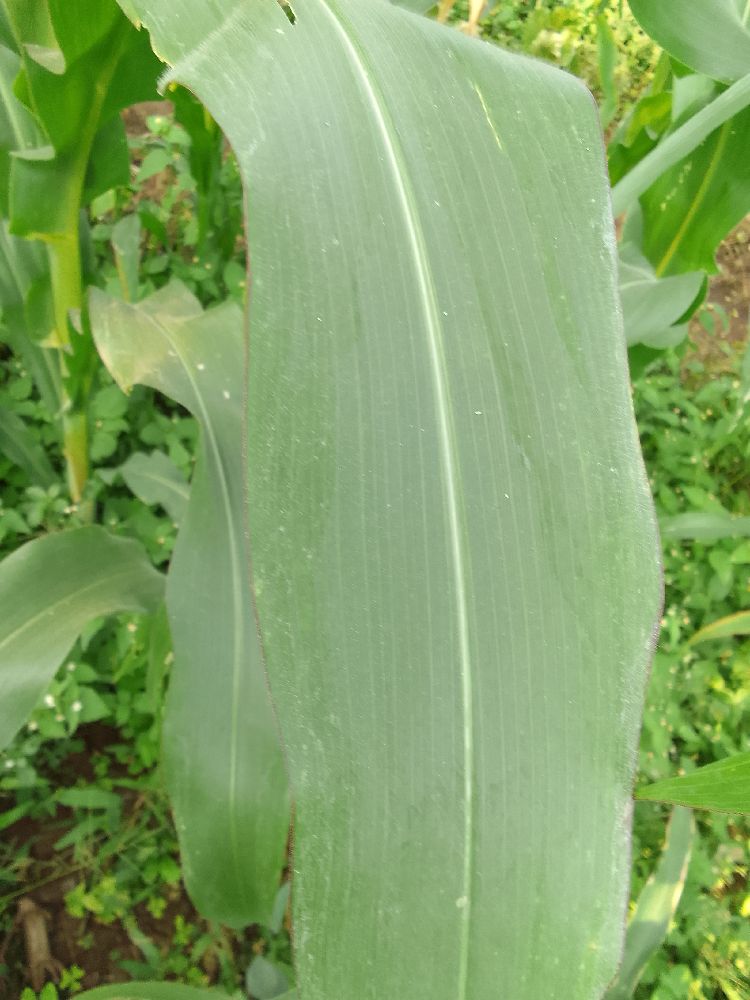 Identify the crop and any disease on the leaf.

maize, healthy
